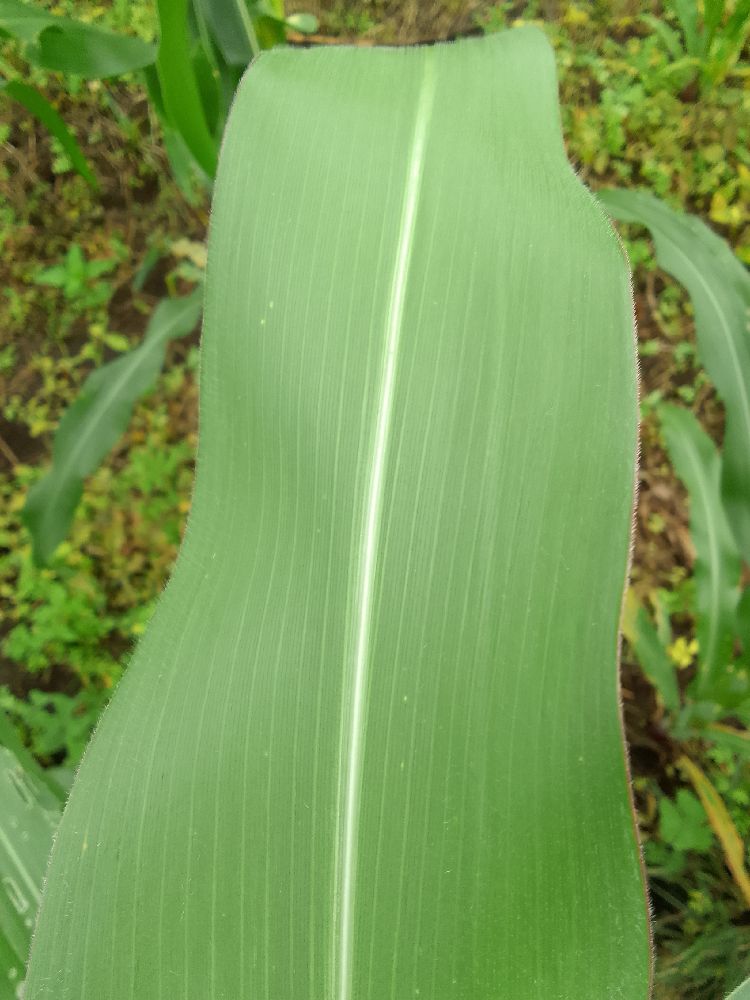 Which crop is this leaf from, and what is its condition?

maize, healthy
